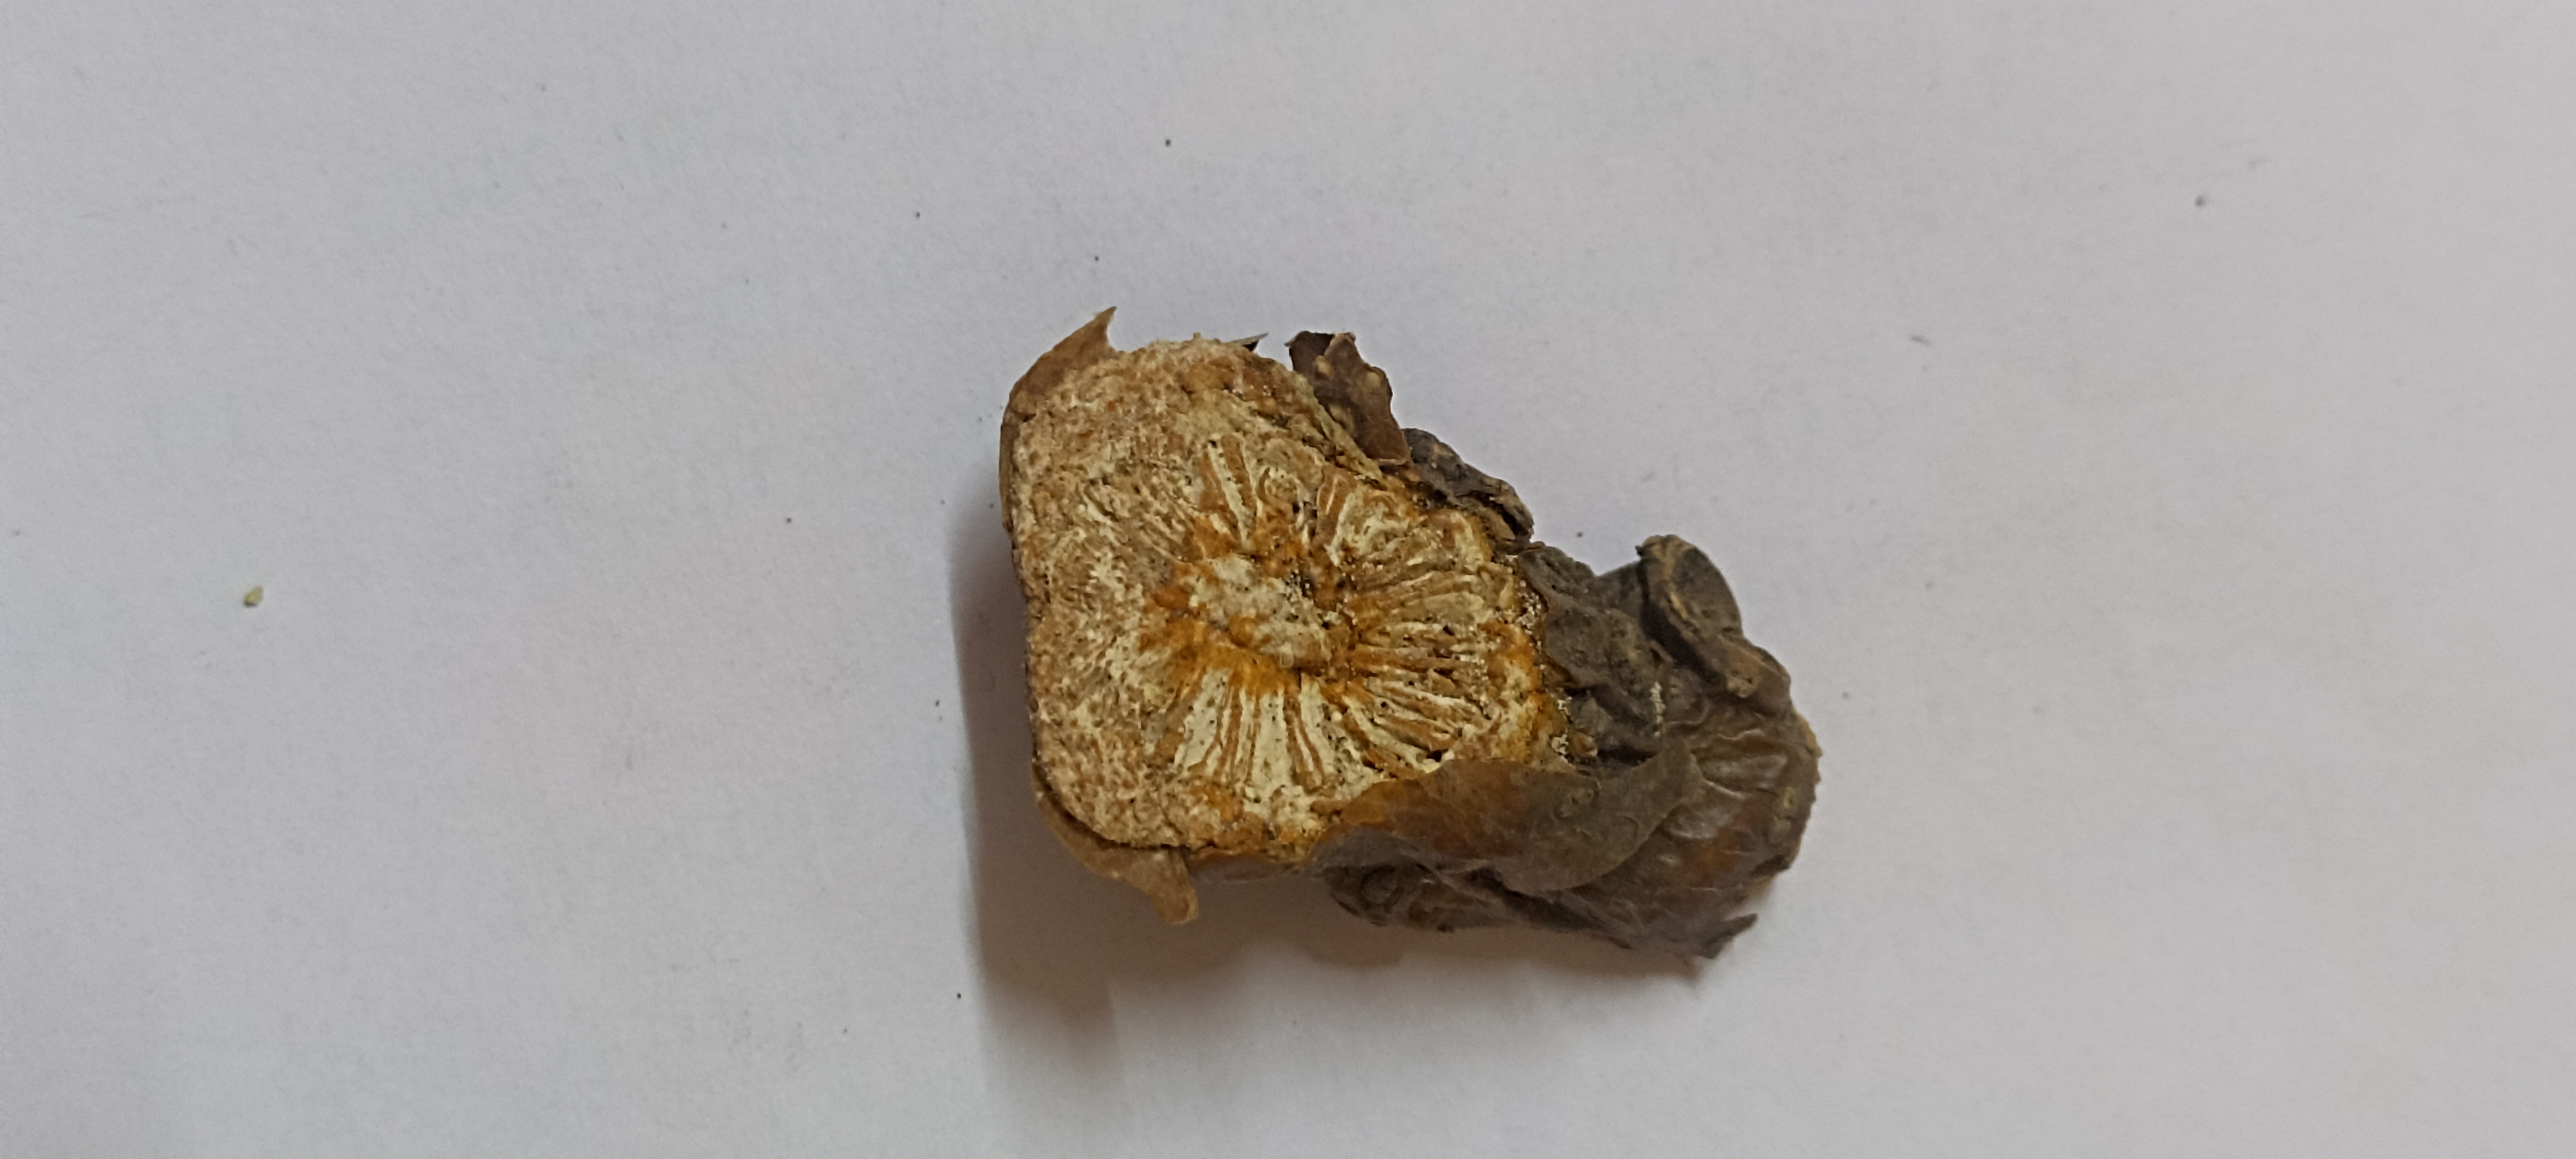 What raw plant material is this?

gulvel
